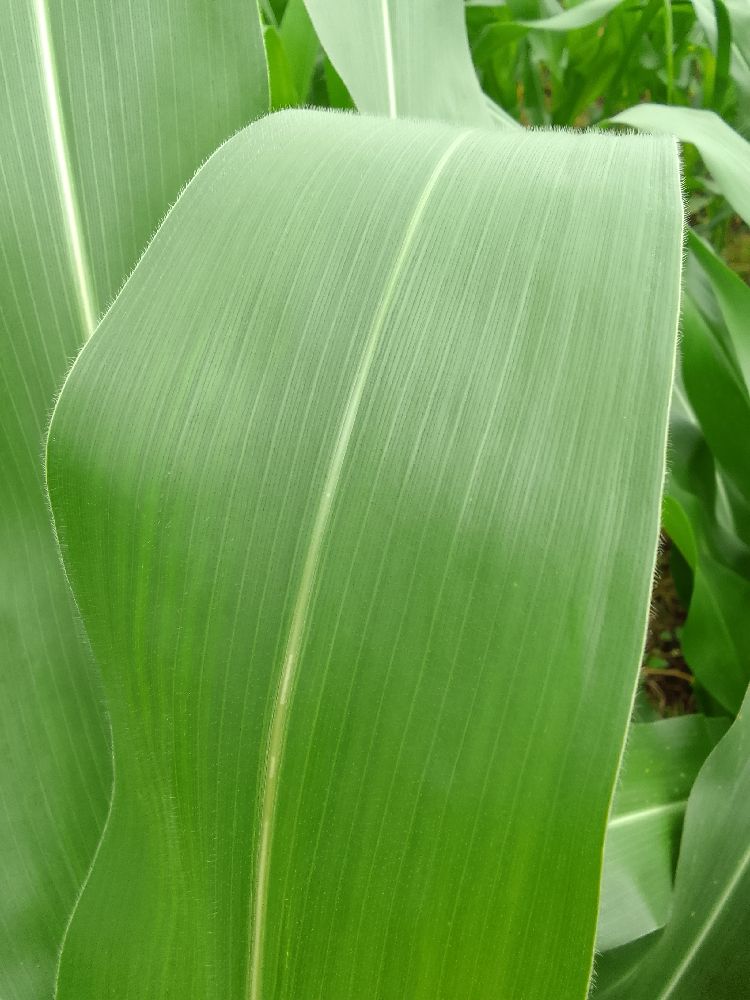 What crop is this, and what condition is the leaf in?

maize, healthy
